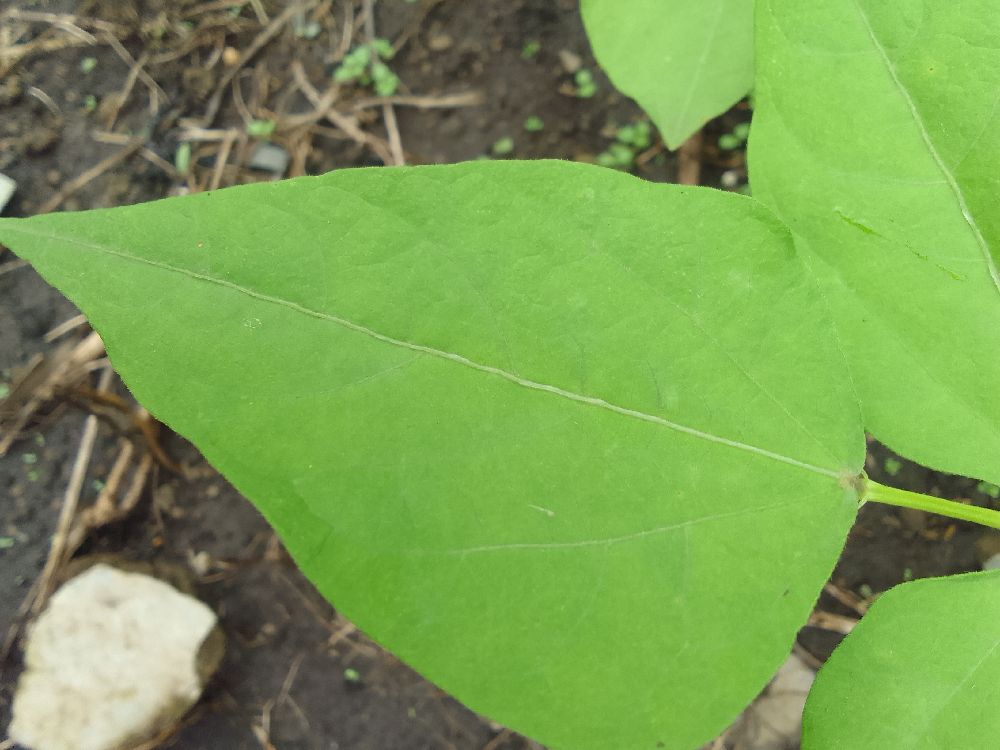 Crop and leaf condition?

common bean, healthy
